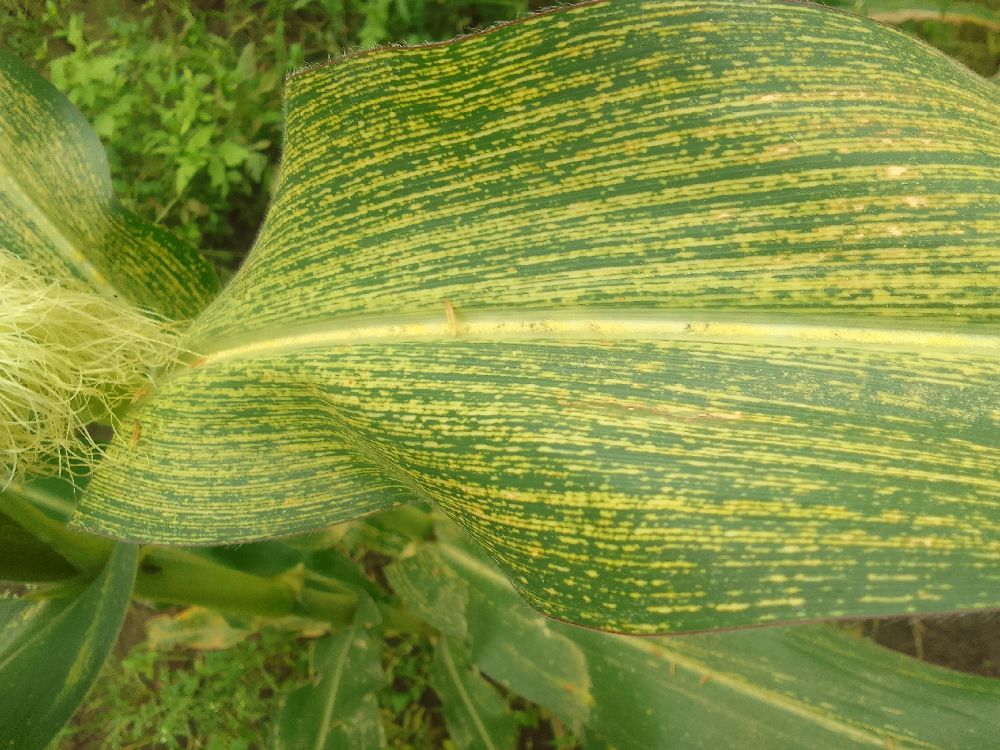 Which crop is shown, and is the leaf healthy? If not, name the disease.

maize, maize streak virus
